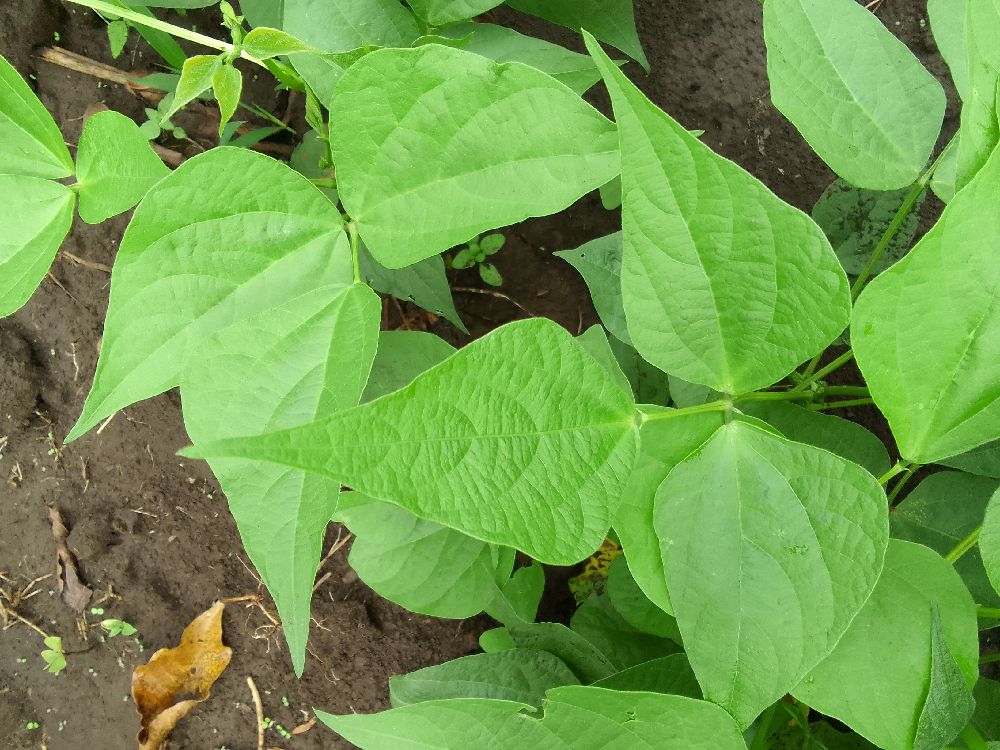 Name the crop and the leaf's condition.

common bean, healthy
